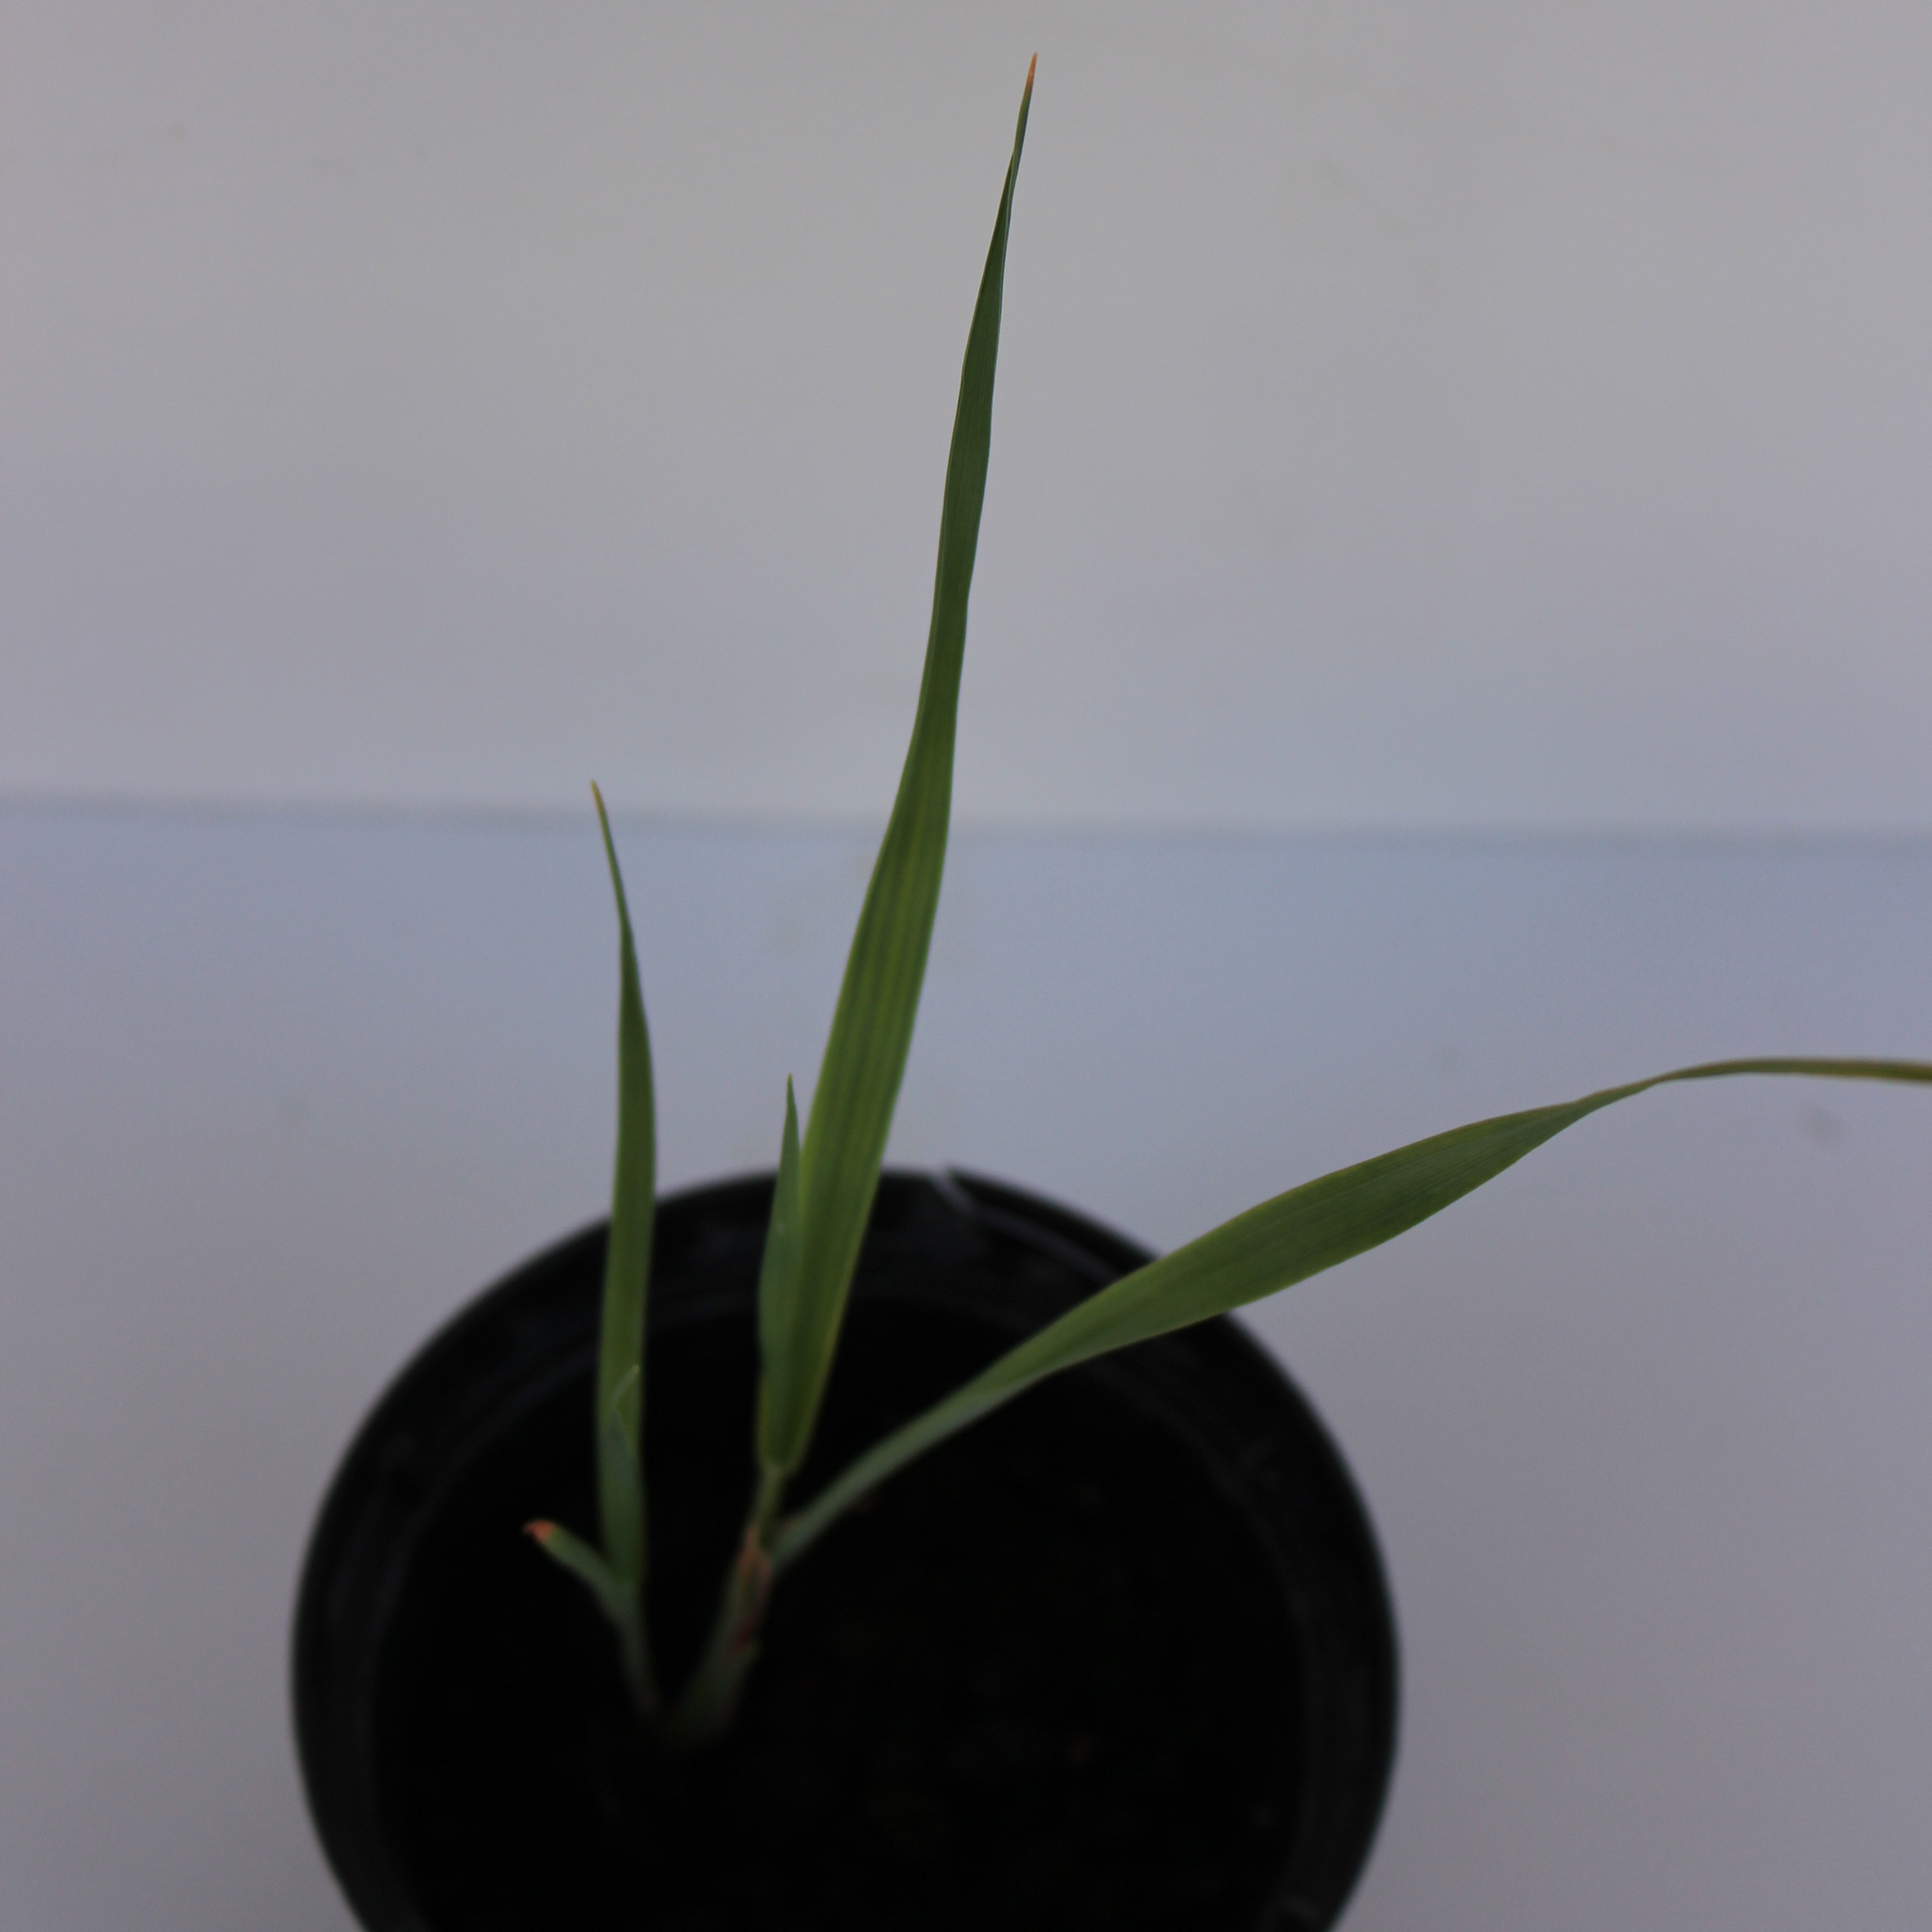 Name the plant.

Avena sterilis
